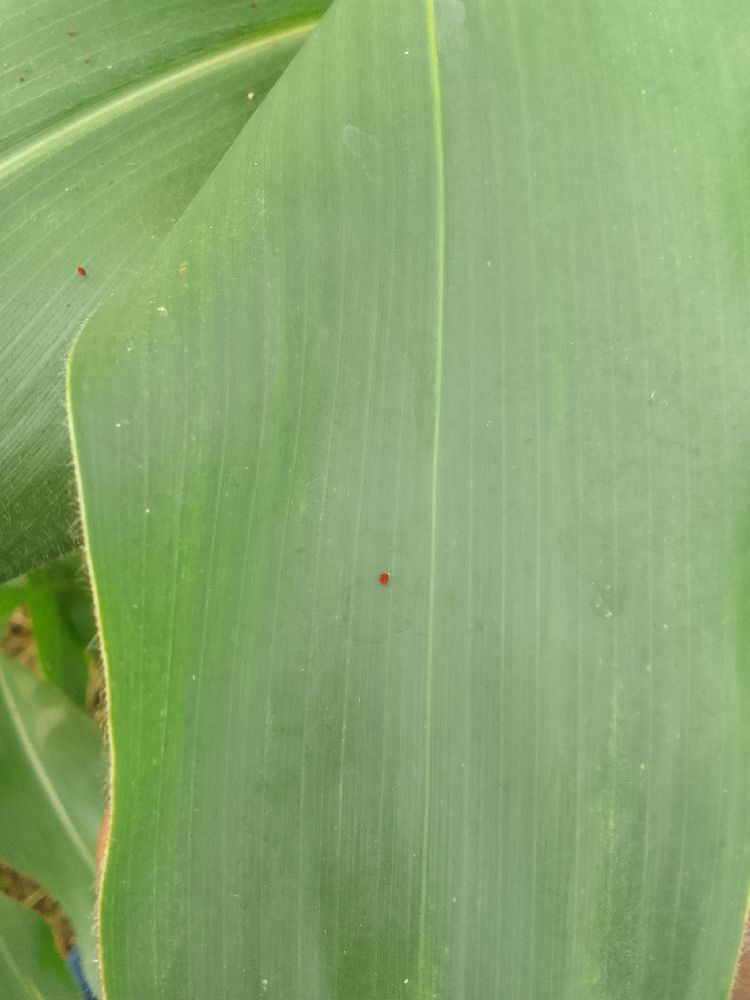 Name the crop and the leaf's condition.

maize, healthy
